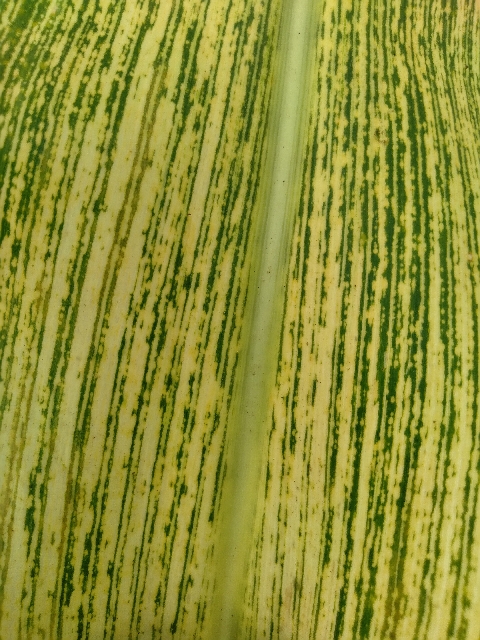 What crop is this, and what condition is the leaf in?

maize, maize streak virus
